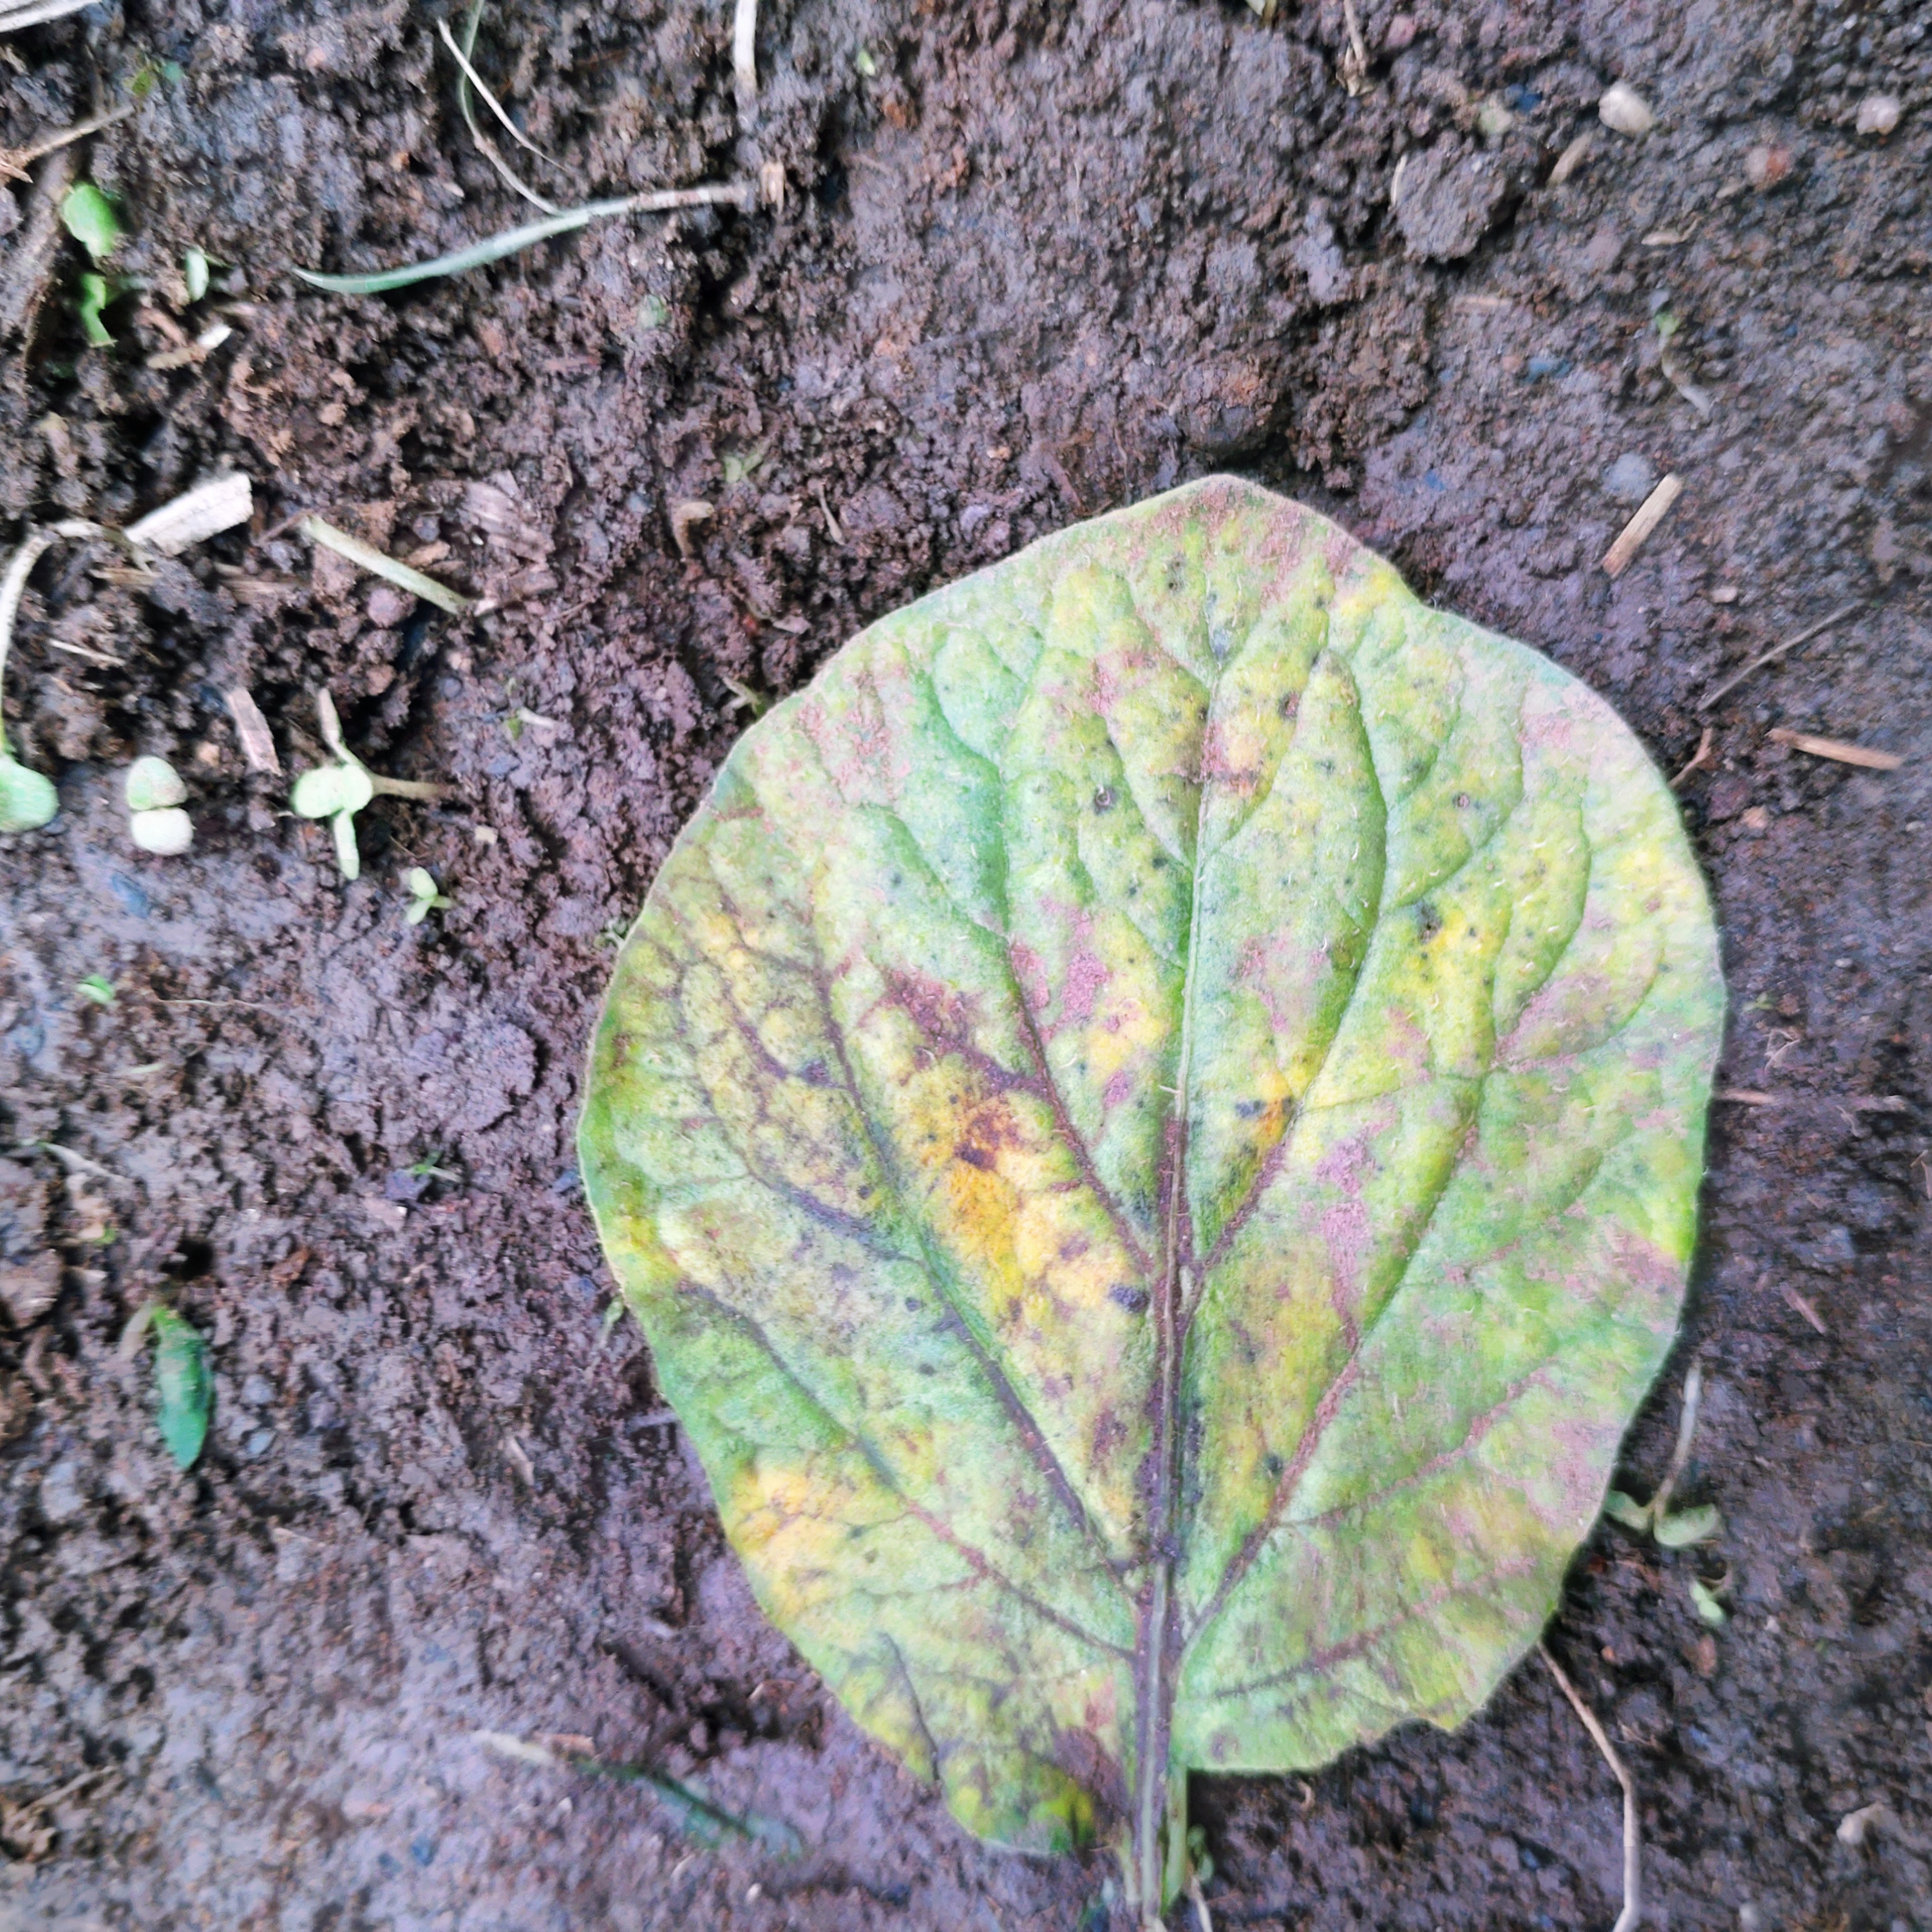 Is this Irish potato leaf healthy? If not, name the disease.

late blight
